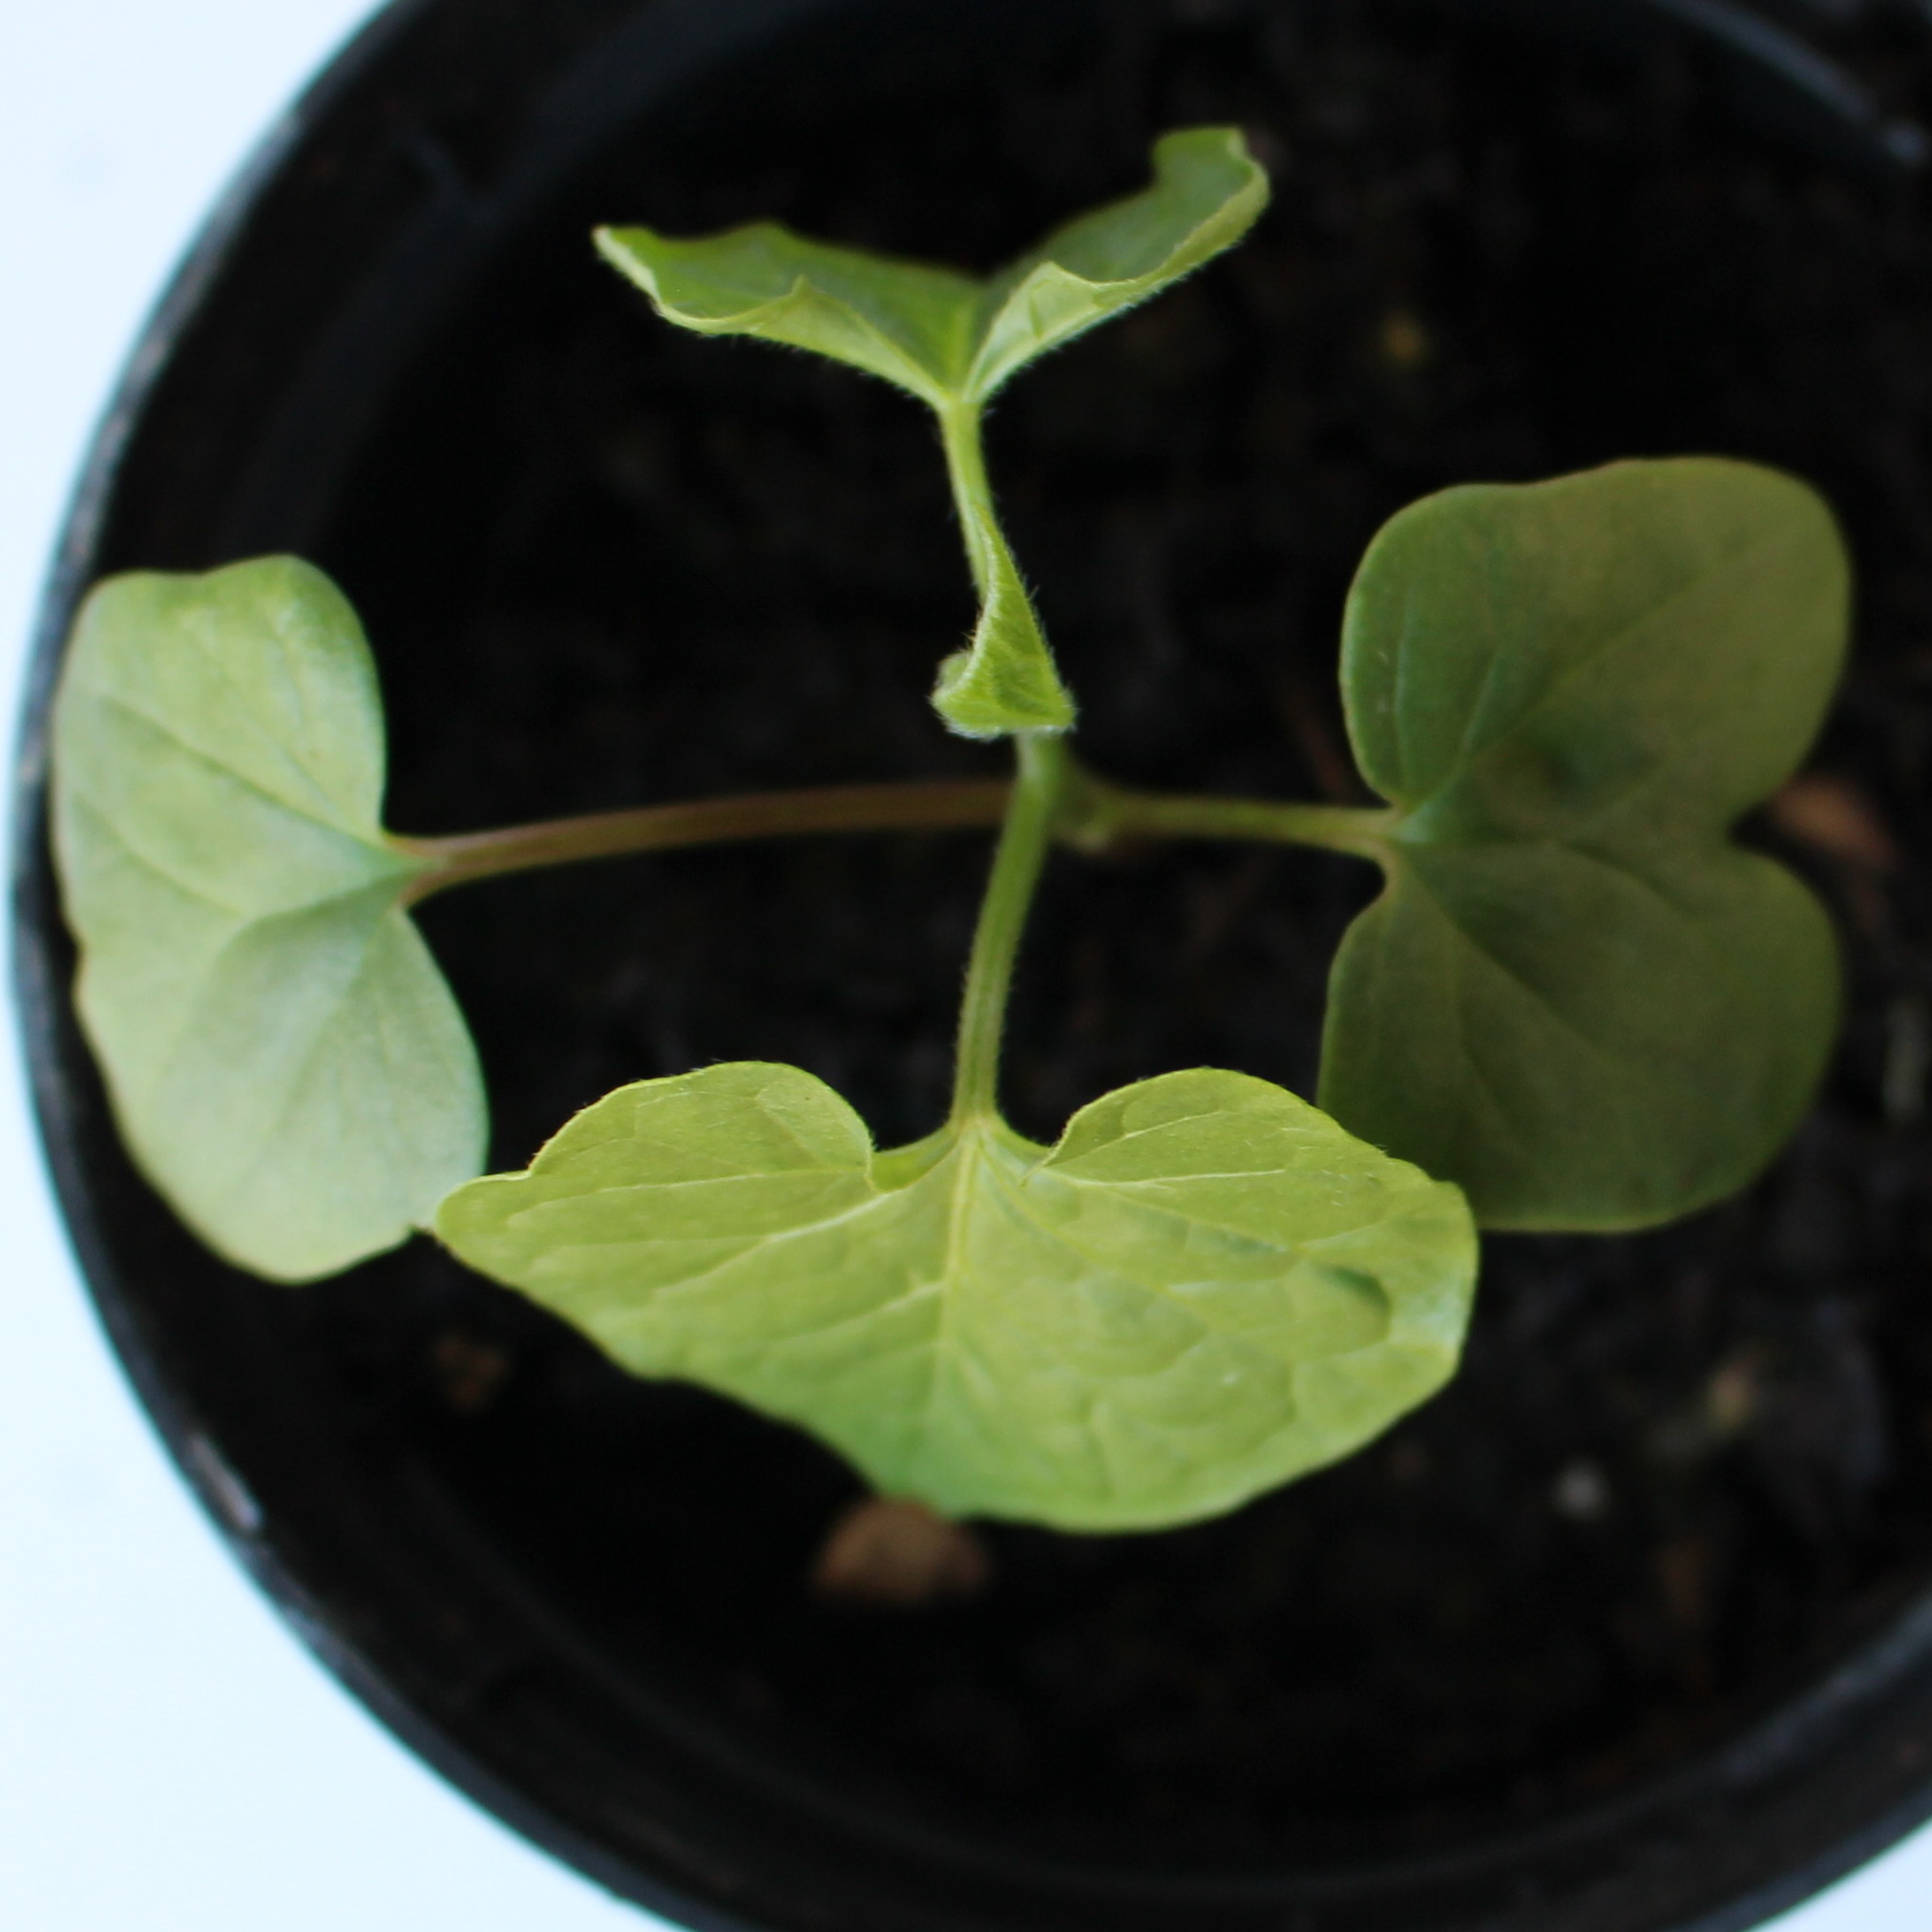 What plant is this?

Convolvulus arvensis
